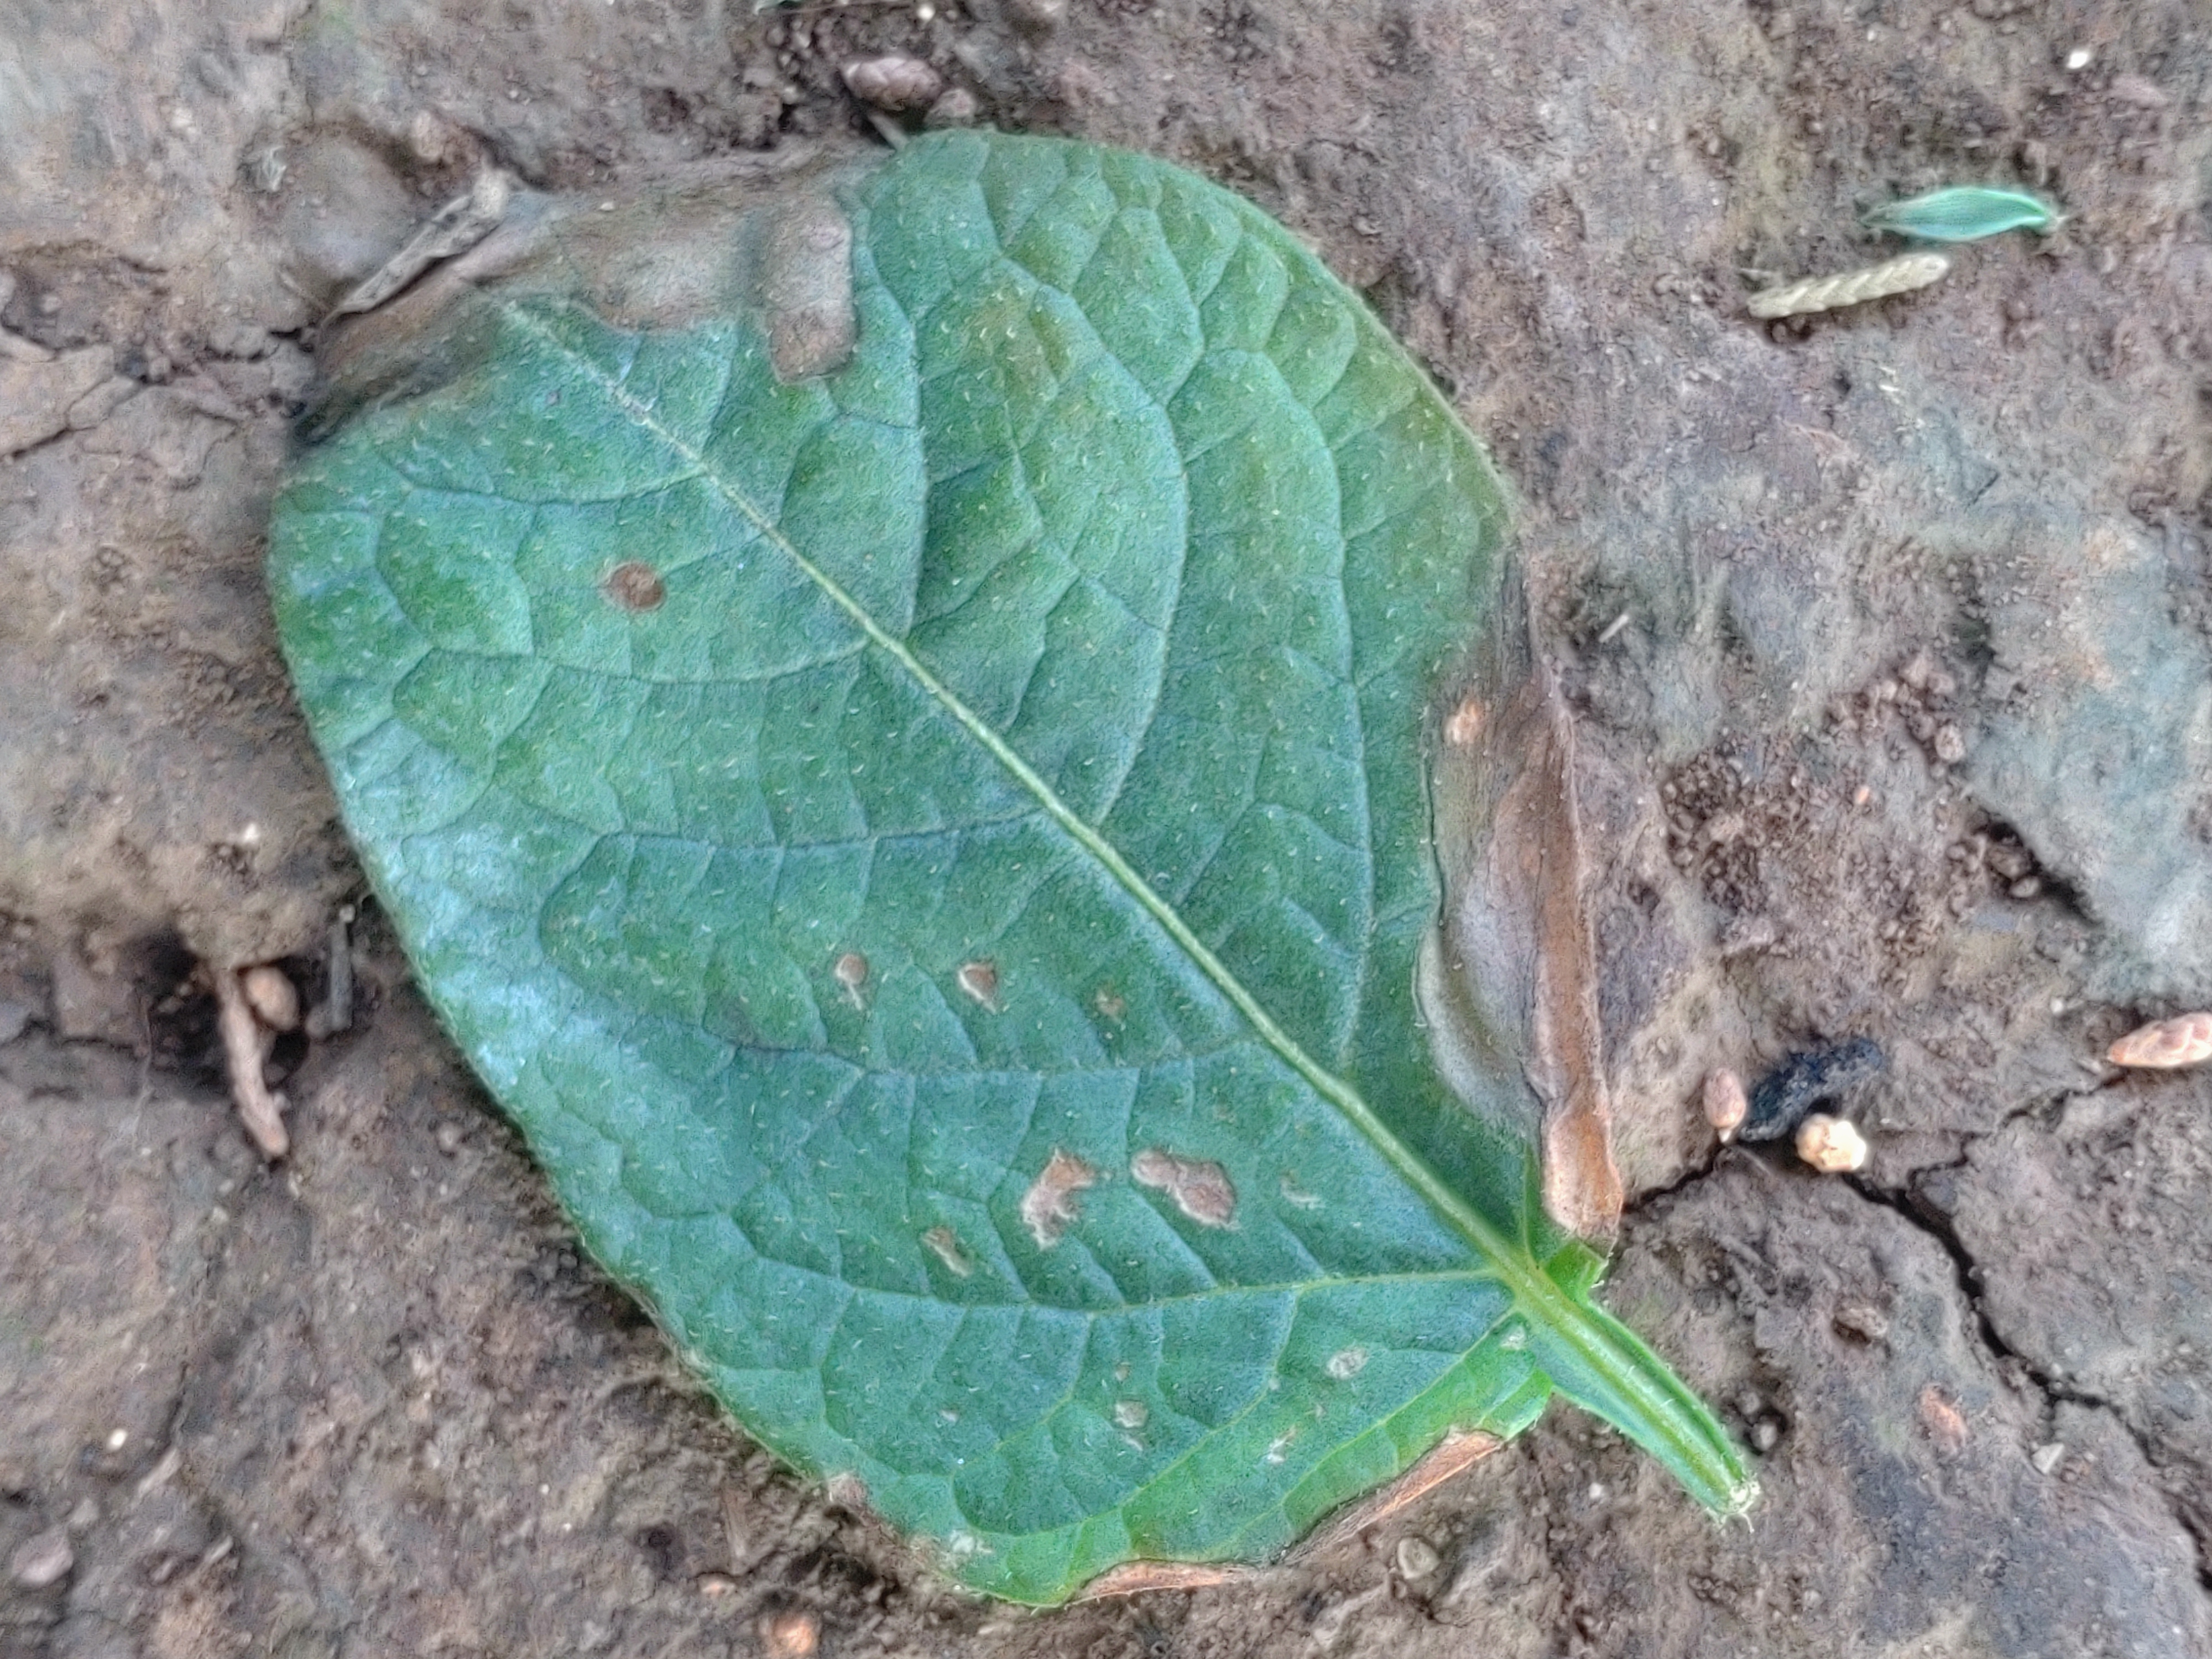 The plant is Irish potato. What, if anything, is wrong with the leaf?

early blight
